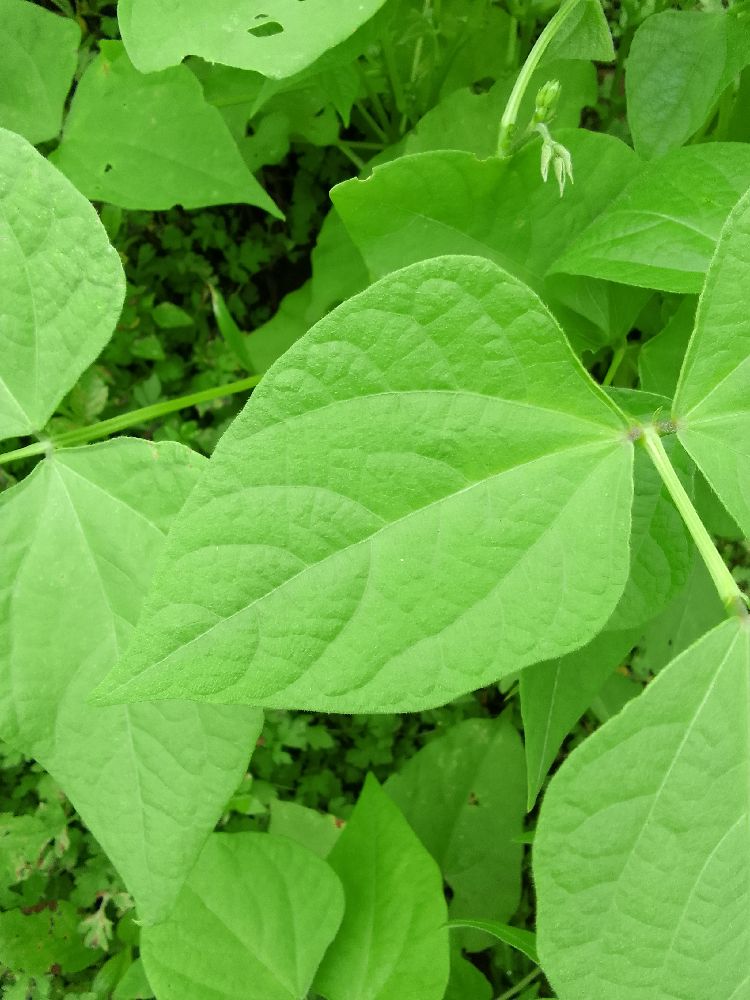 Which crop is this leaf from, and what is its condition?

common bean, healthy
